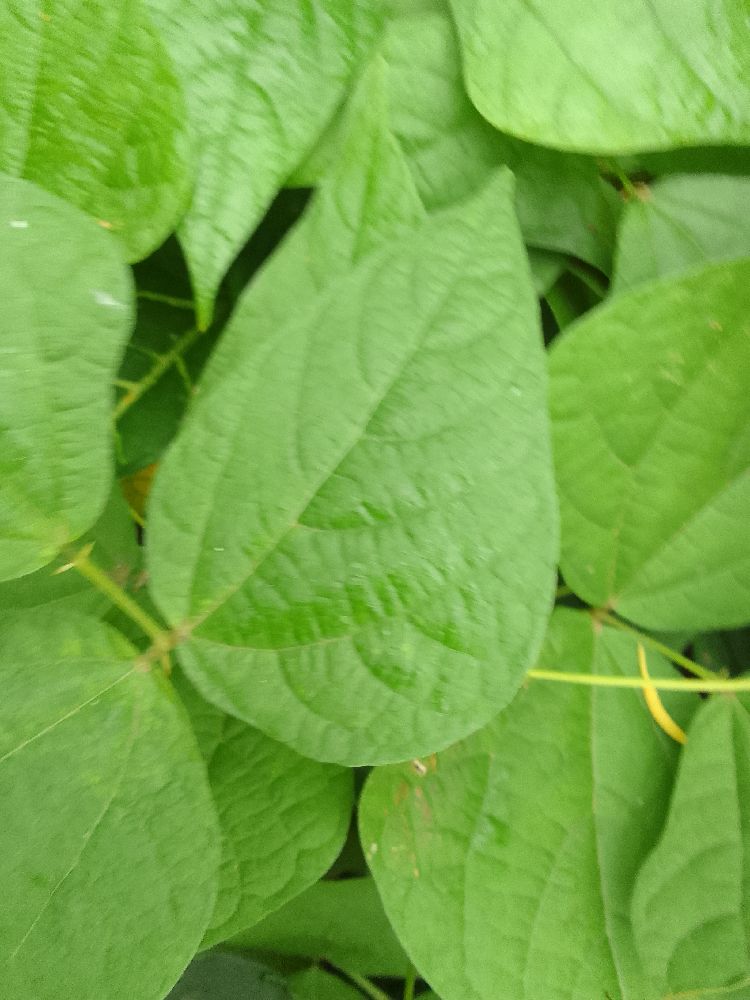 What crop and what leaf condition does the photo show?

common bean, healthy
